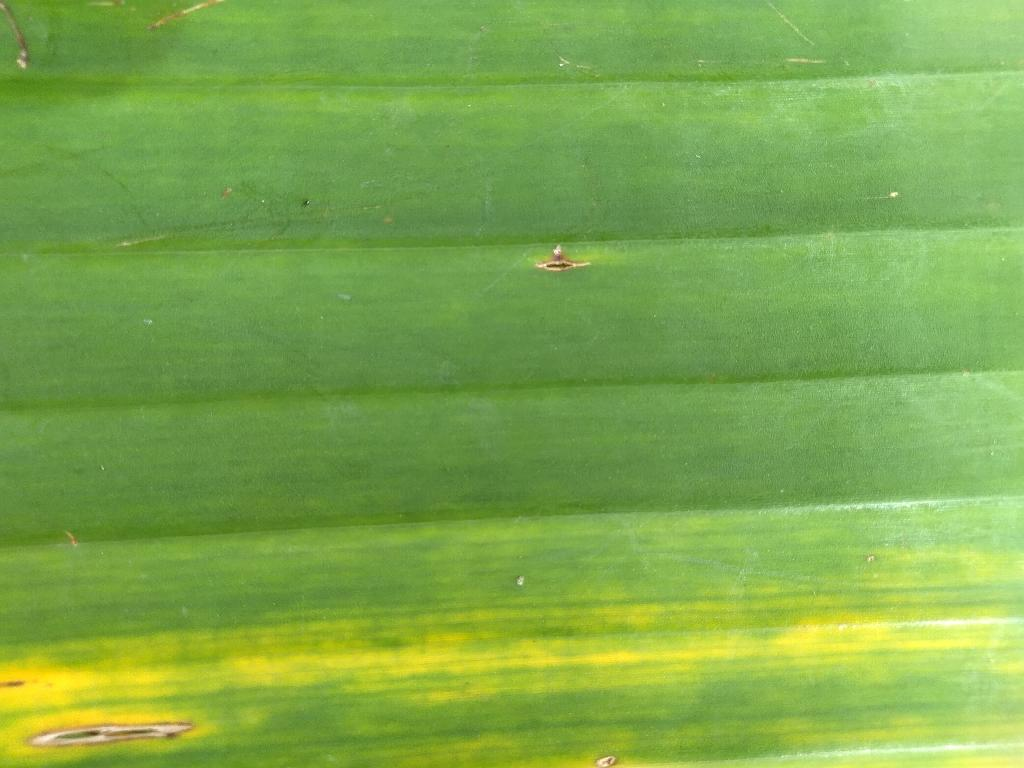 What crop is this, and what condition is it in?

banana, fusarium wilt race 1
